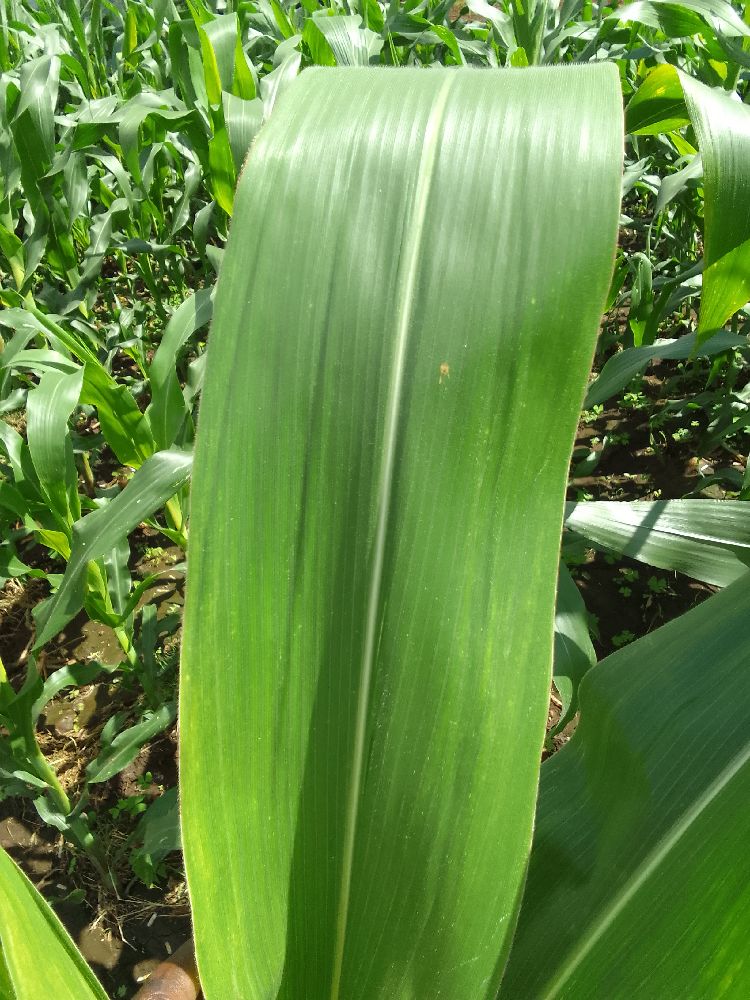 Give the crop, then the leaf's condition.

maize, healthy
